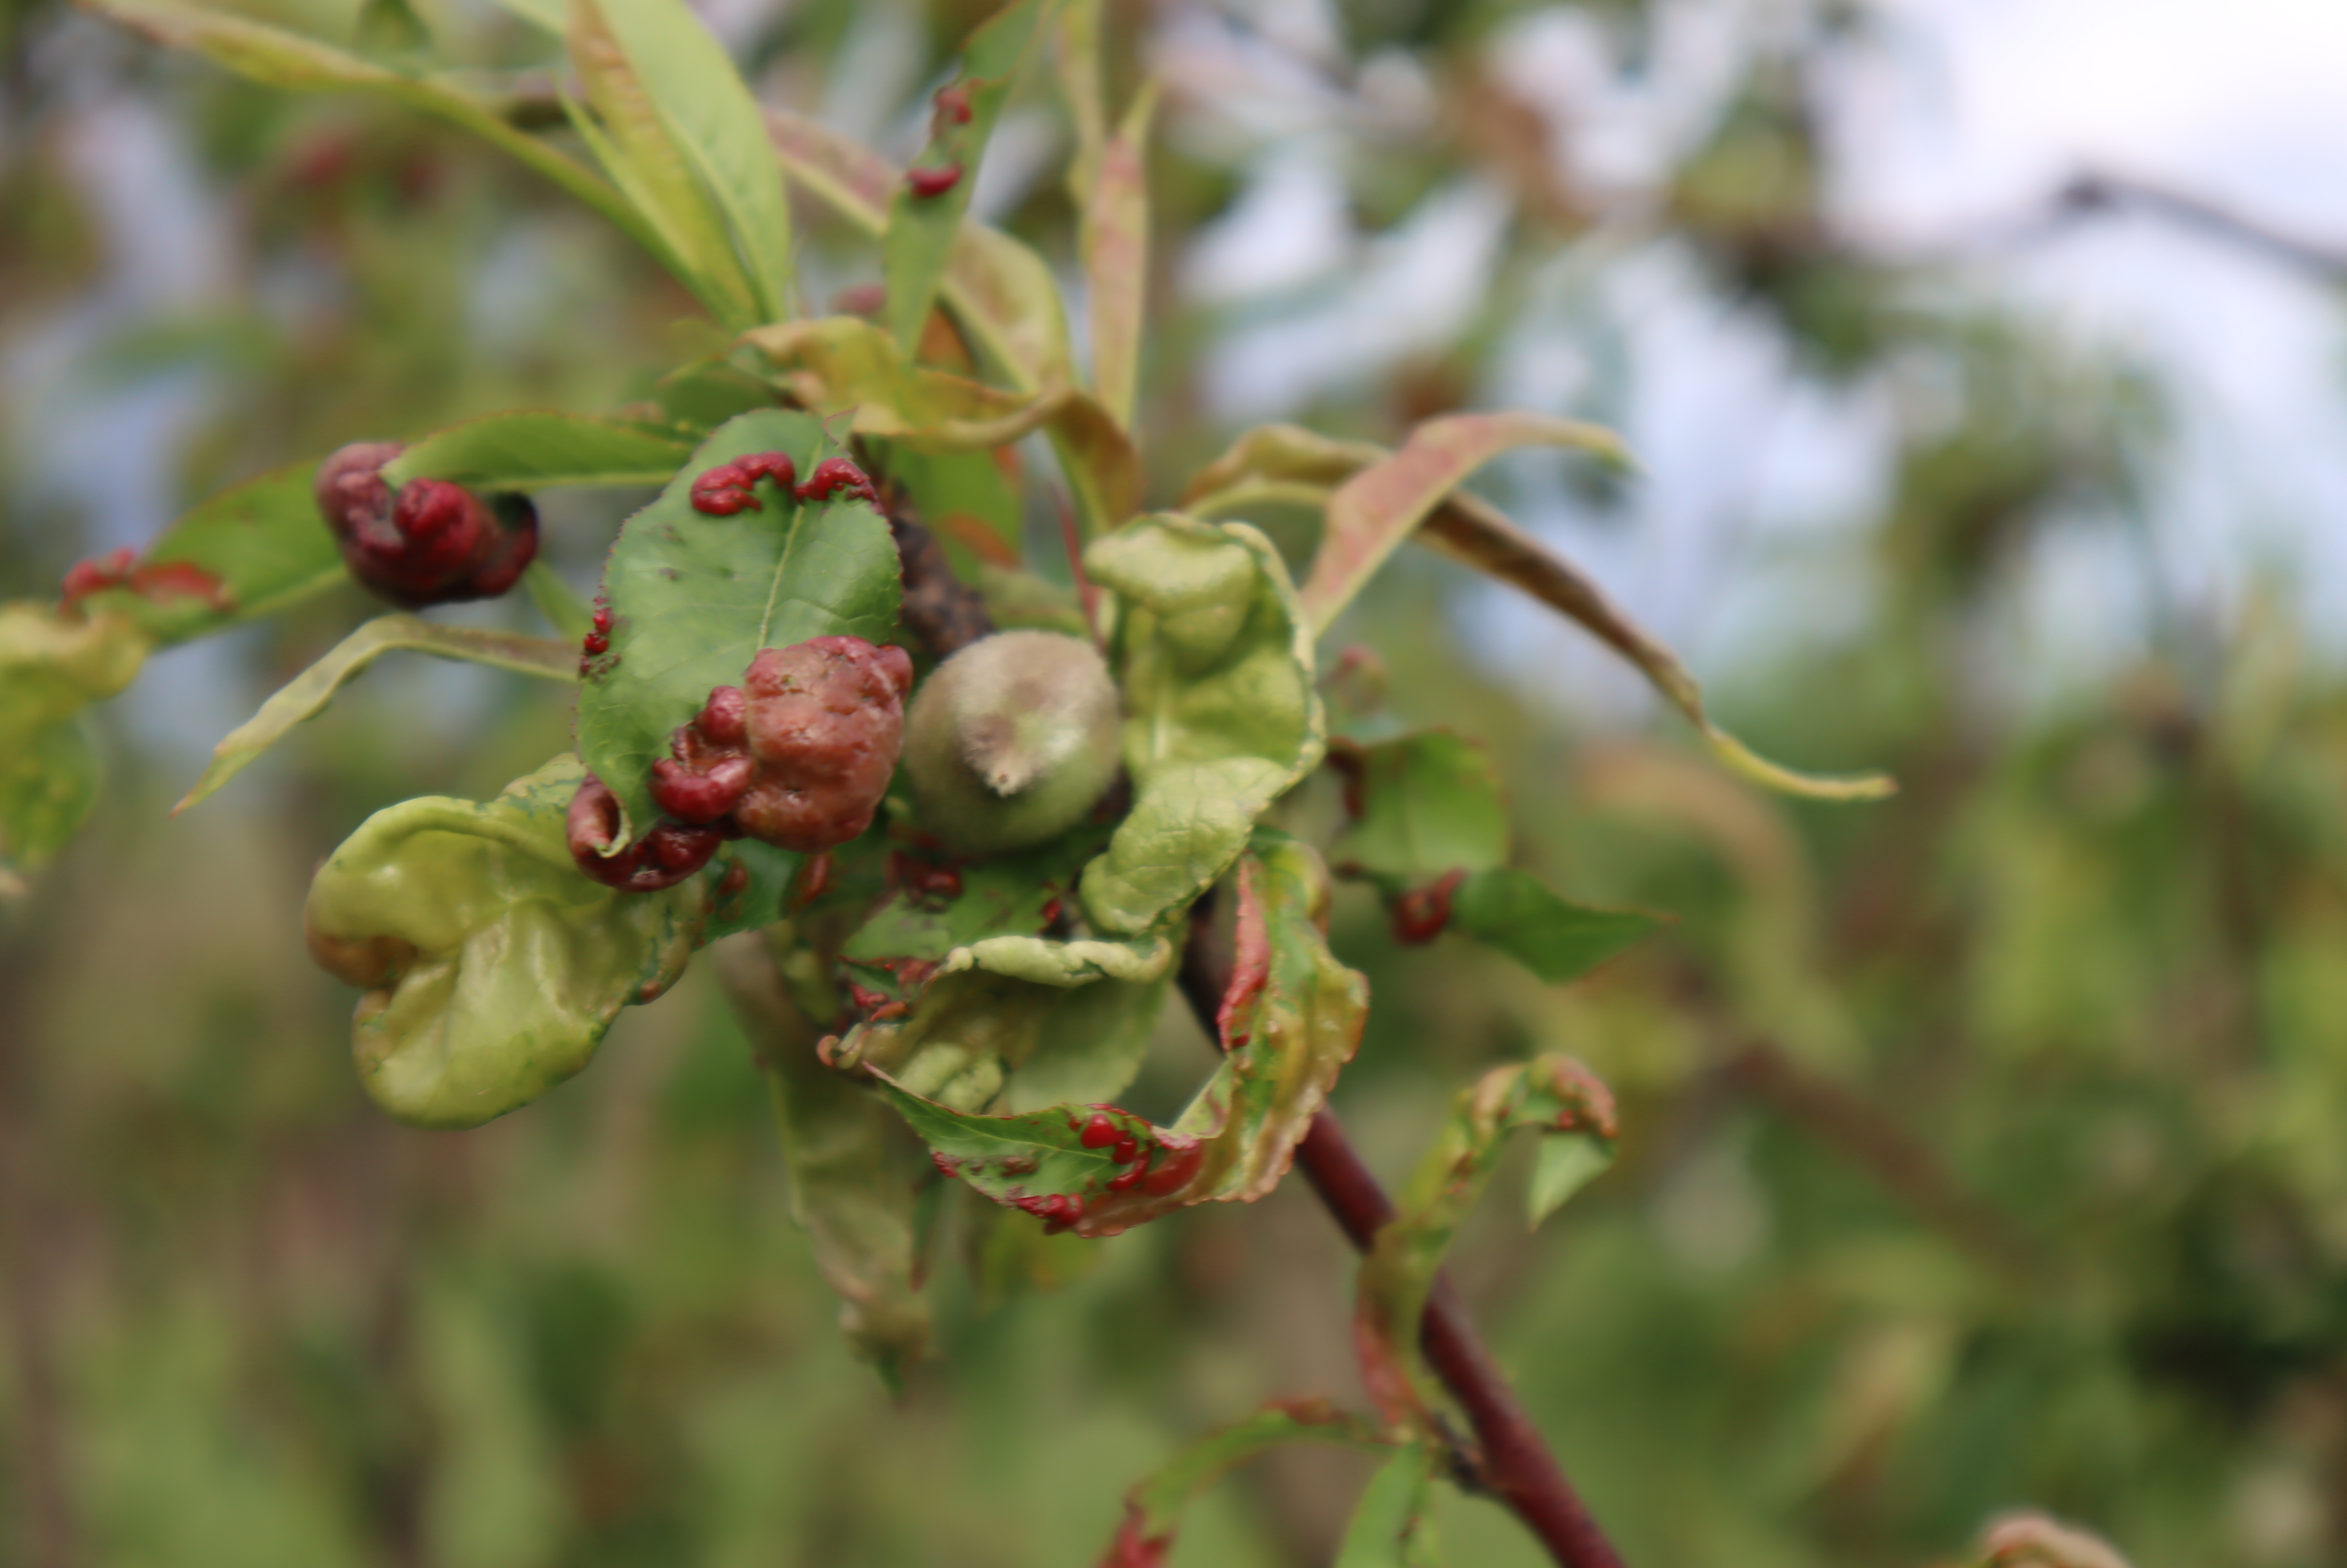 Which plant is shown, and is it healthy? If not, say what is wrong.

peach, peach leaf curl
